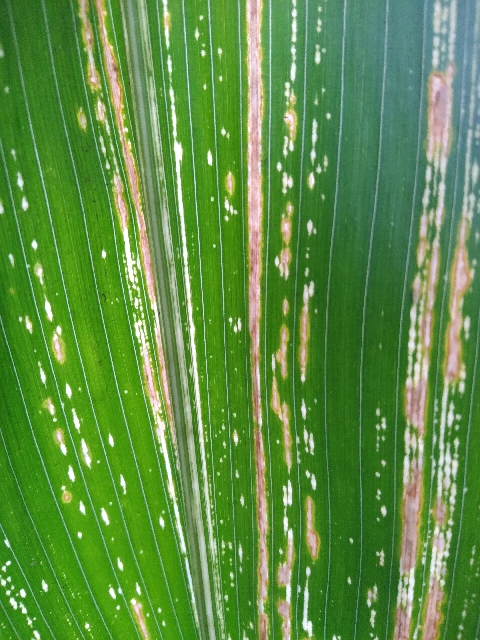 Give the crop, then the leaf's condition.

maize, maize streak virus
